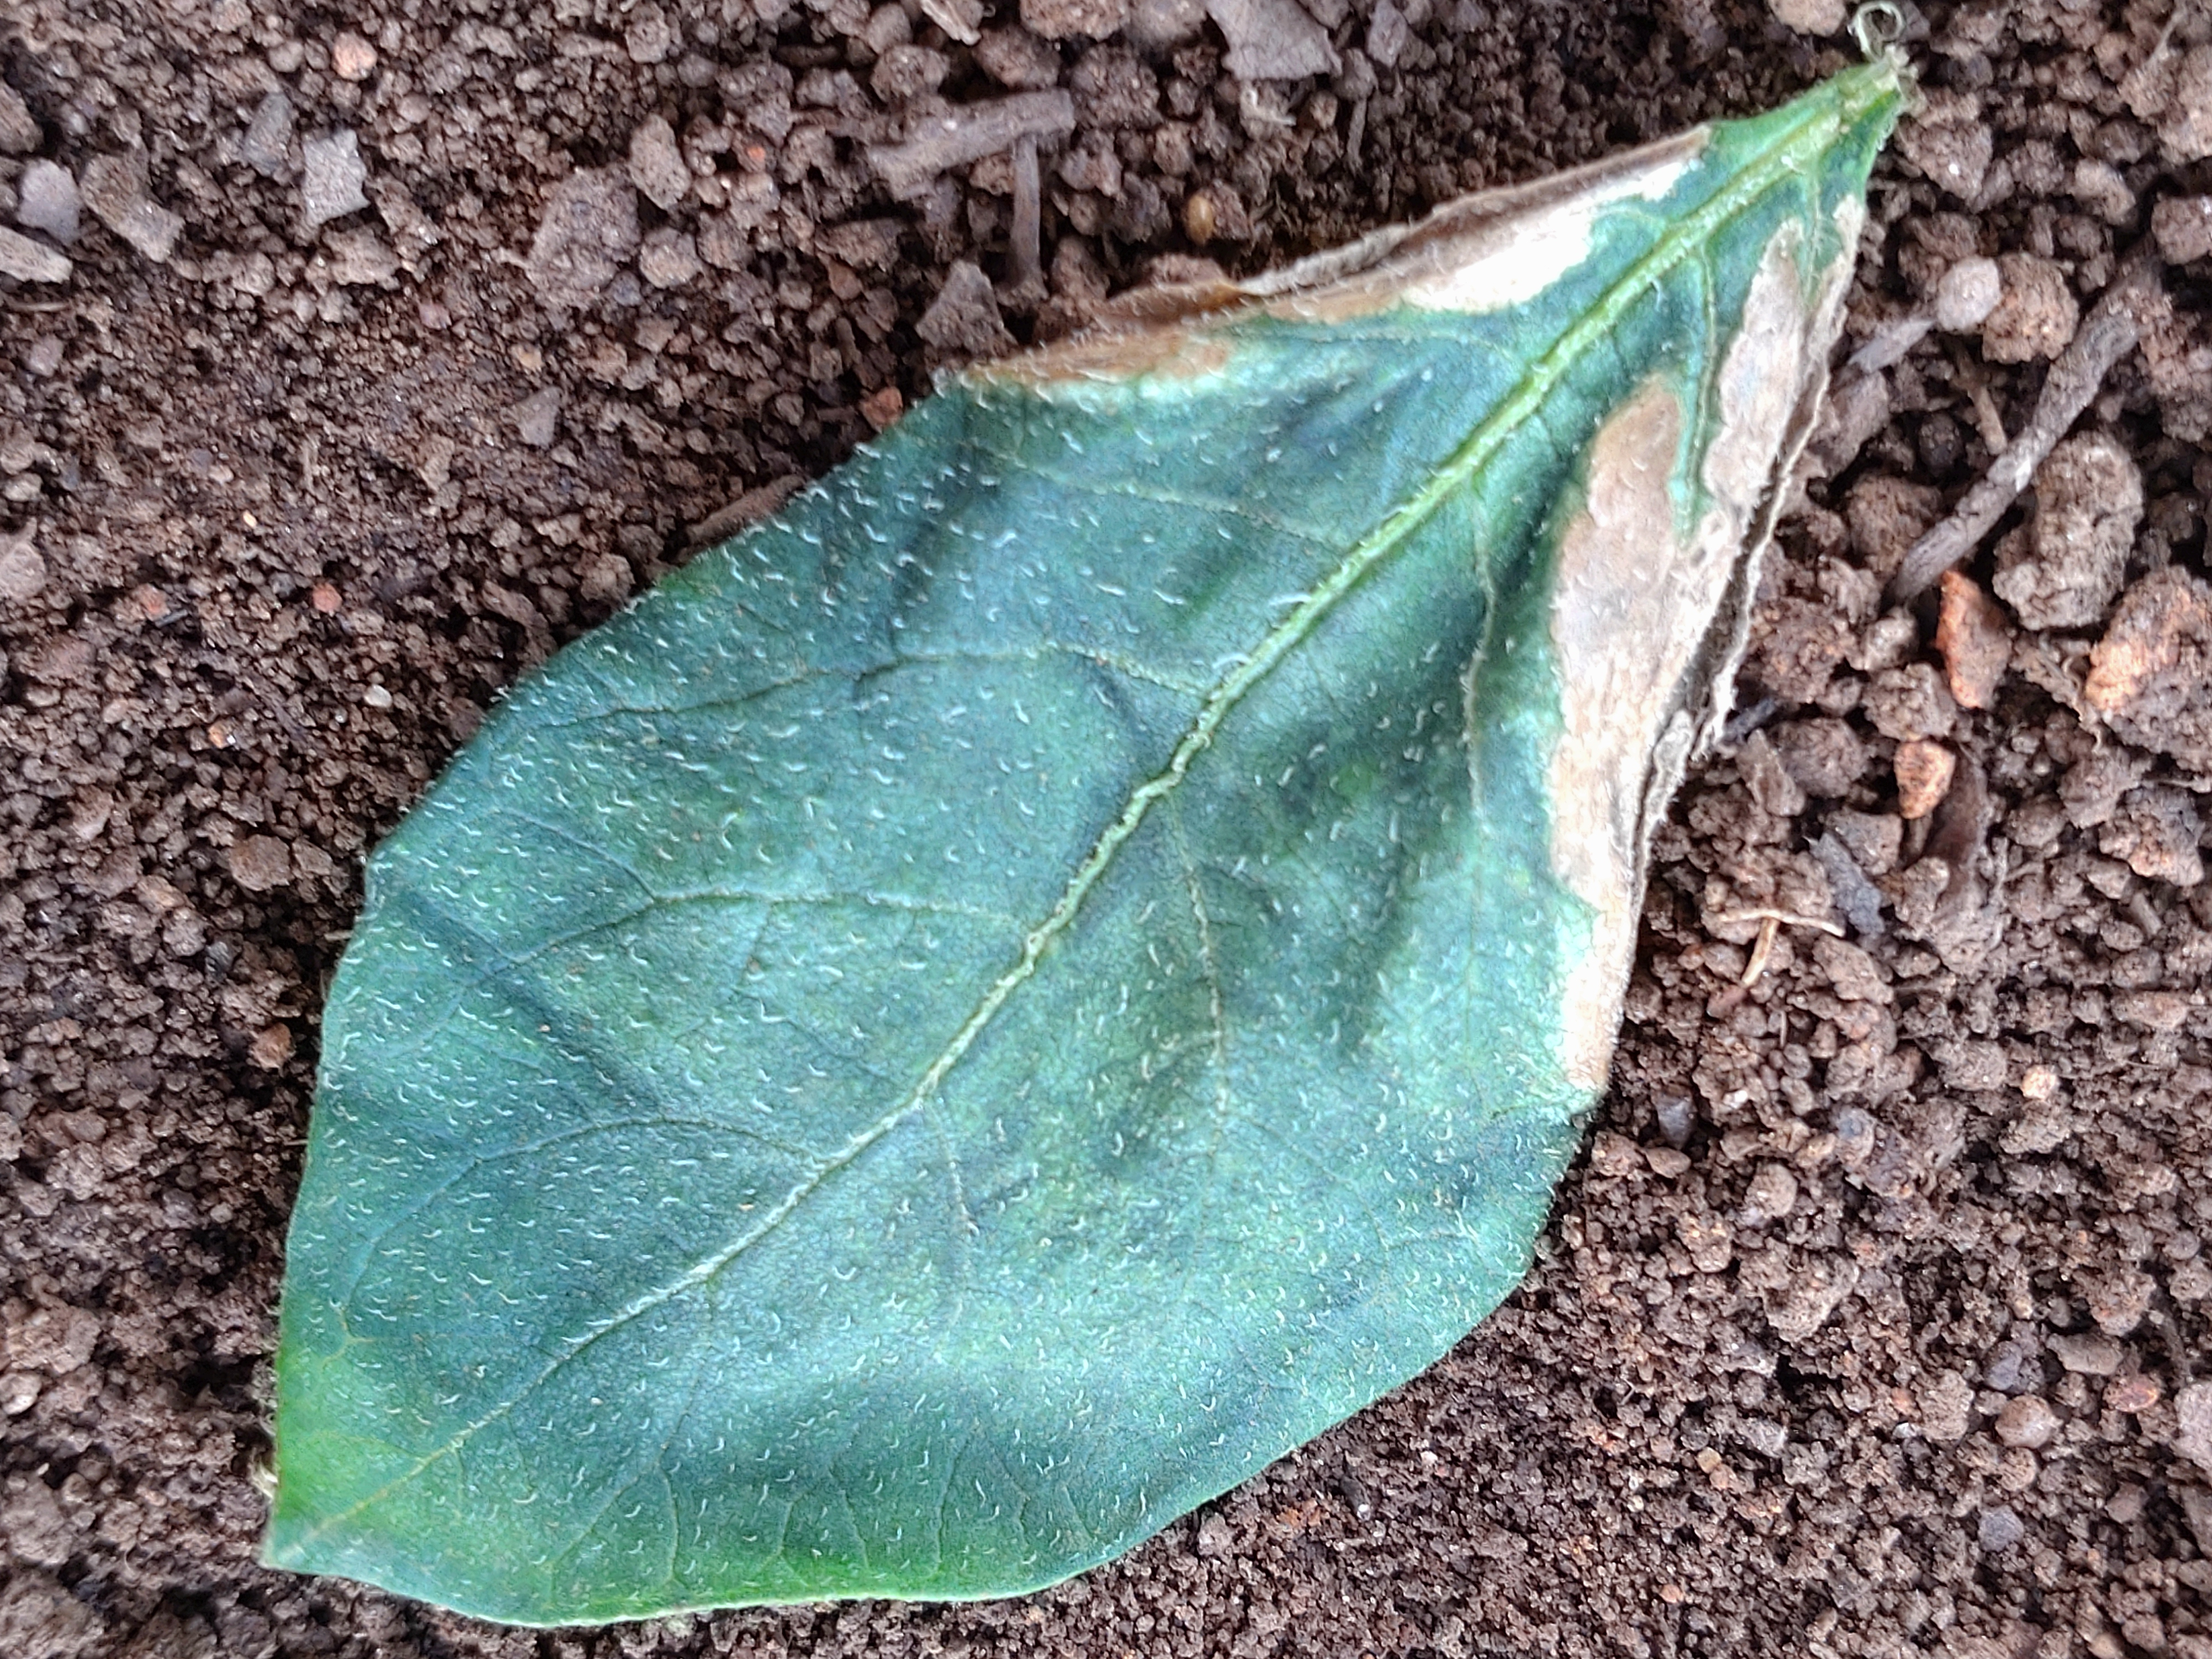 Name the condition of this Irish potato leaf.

early blight
